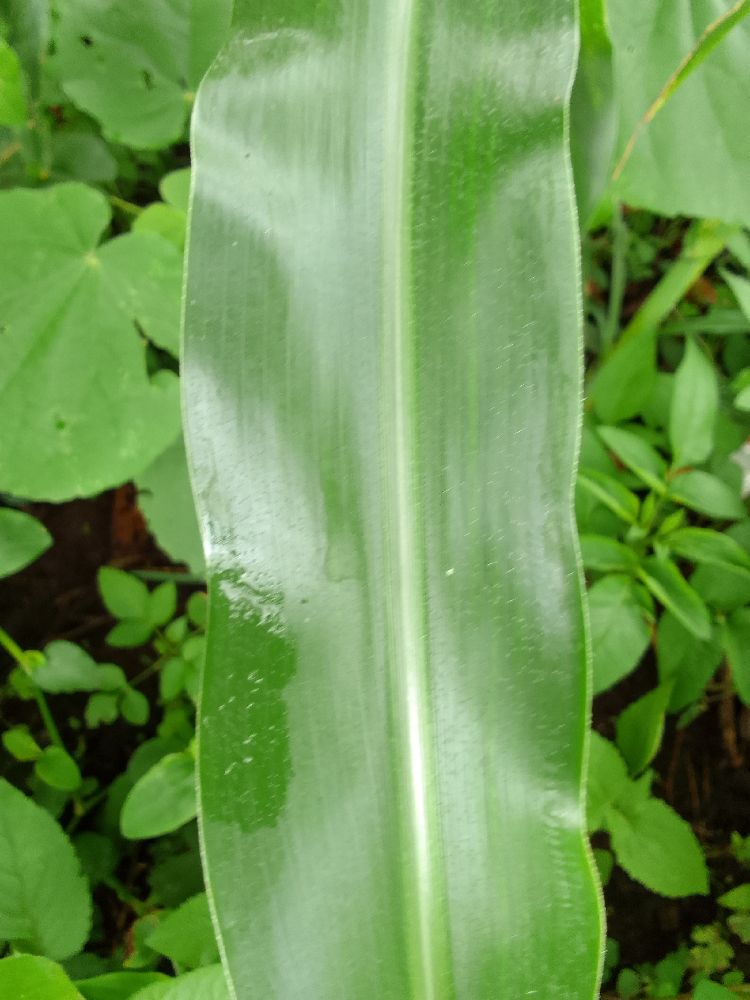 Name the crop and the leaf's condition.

maize, healthy
